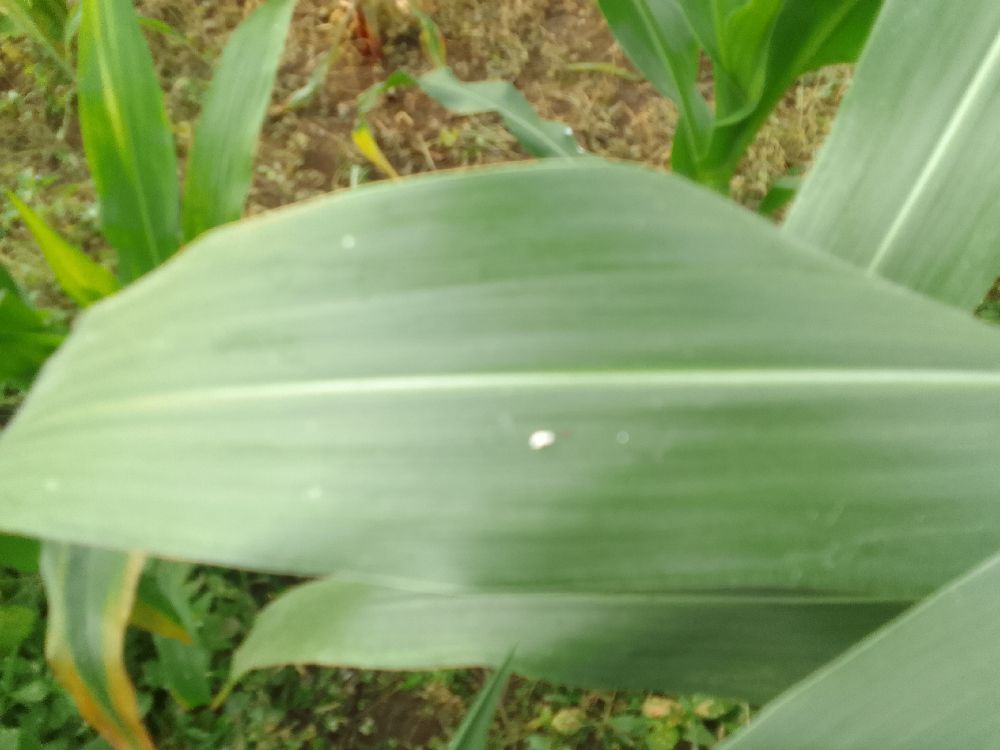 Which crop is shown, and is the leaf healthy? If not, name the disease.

maize, healthy
